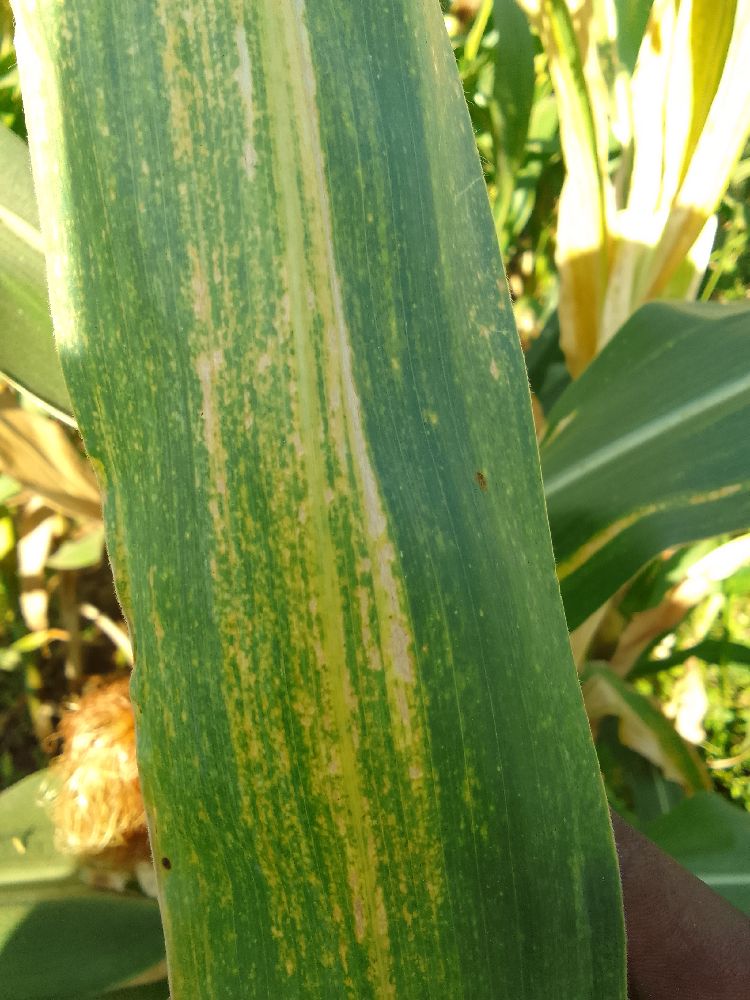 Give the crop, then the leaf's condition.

maize, maize lethal necrosis
